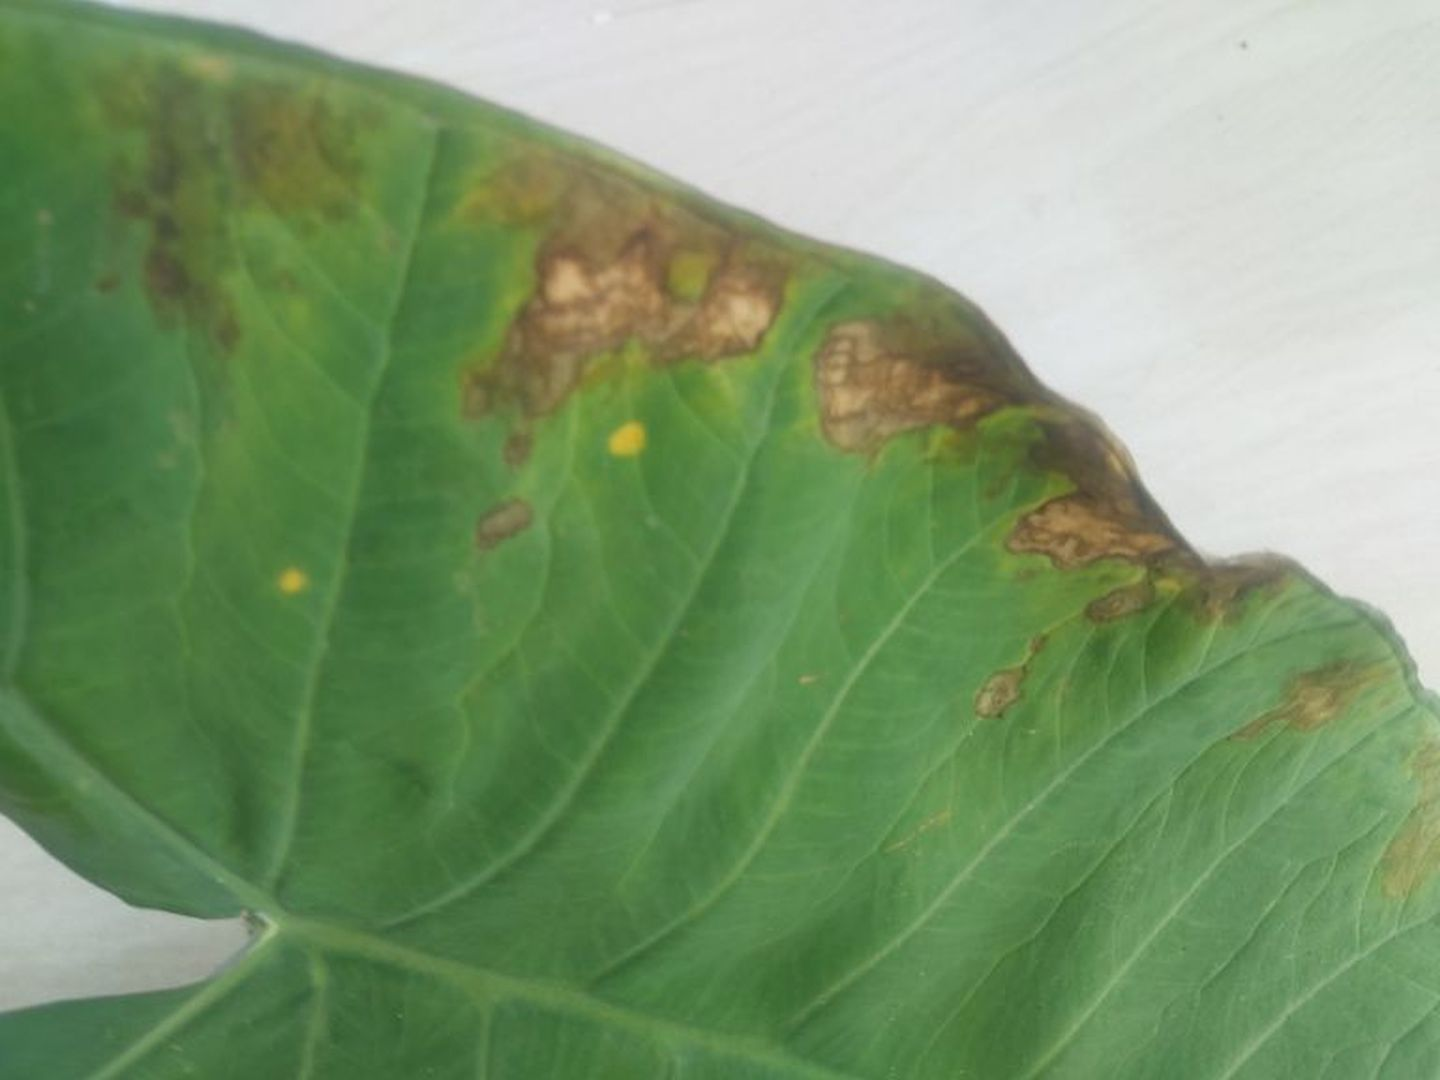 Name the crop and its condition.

taro, leaf blight
